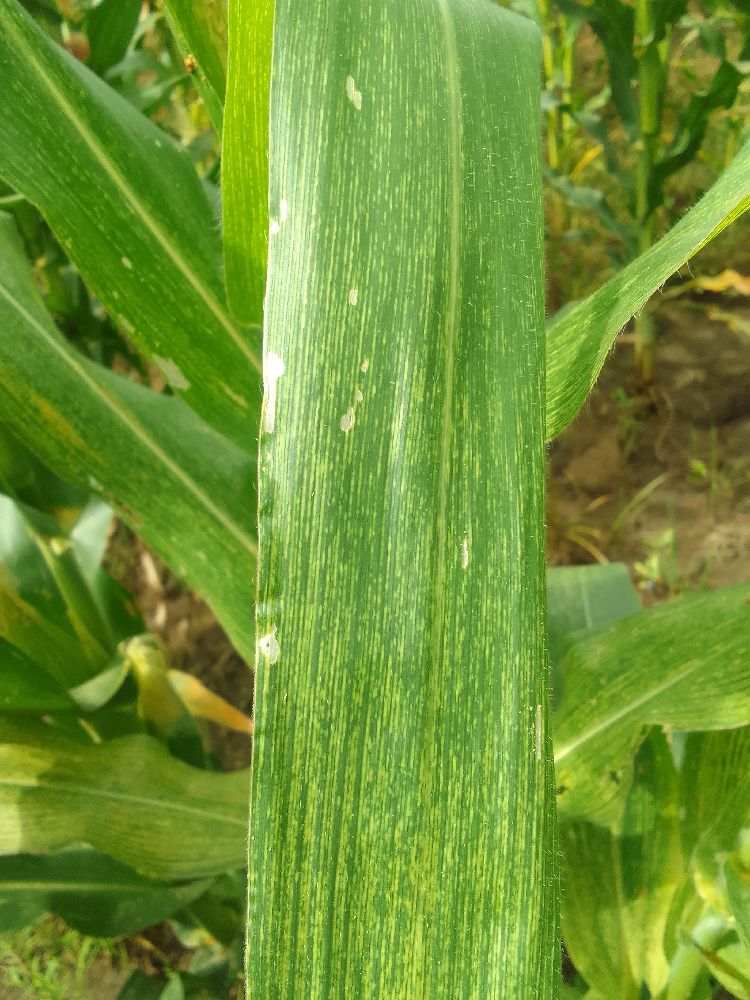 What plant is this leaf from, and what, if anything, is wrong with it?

maize, maize streak virus
